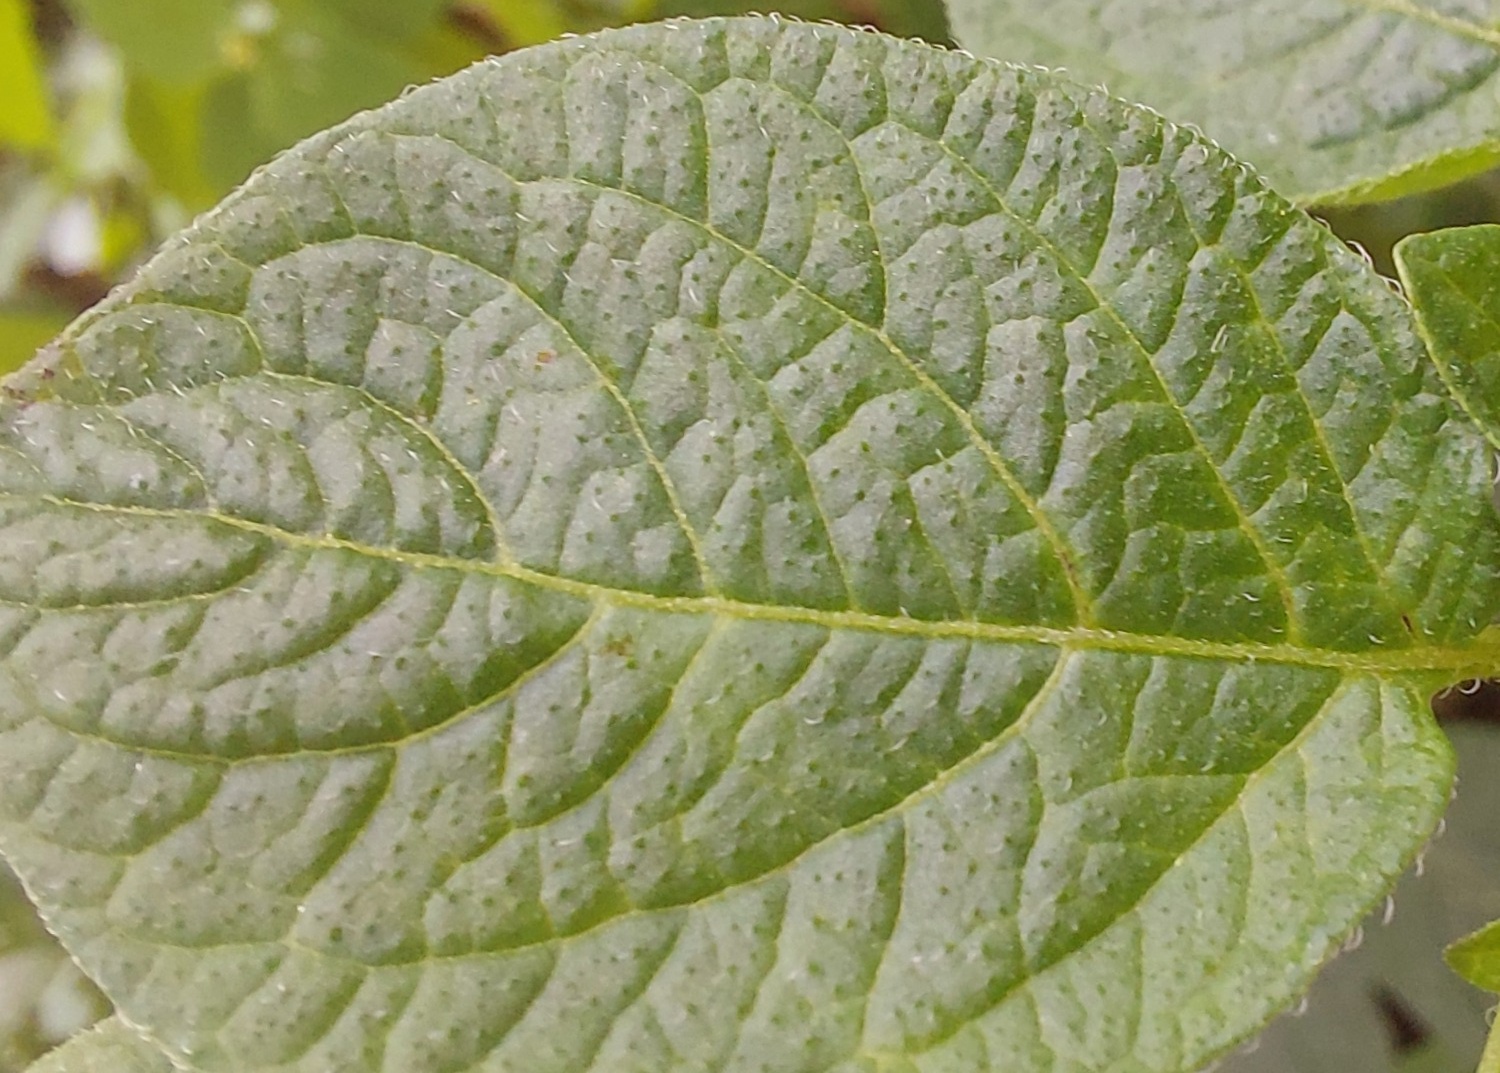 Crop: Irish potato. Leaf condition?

healthy
